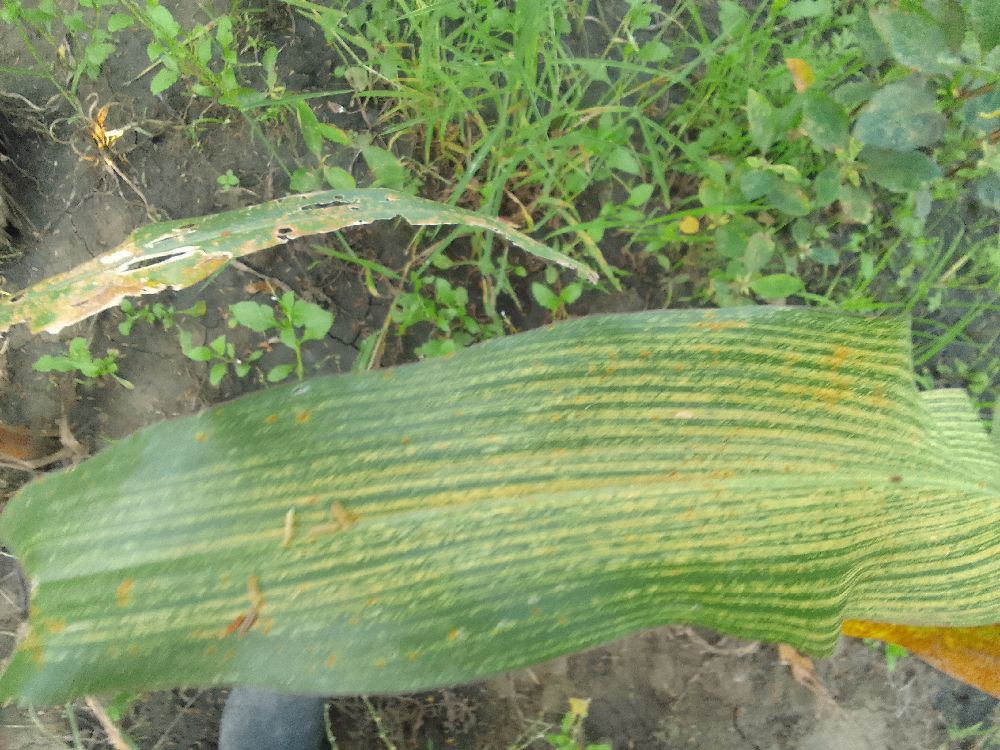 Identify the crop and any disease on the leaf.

maize, maize streak virus
